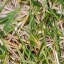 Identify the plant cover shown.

grass
